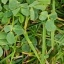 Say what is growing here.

unstructured weed
